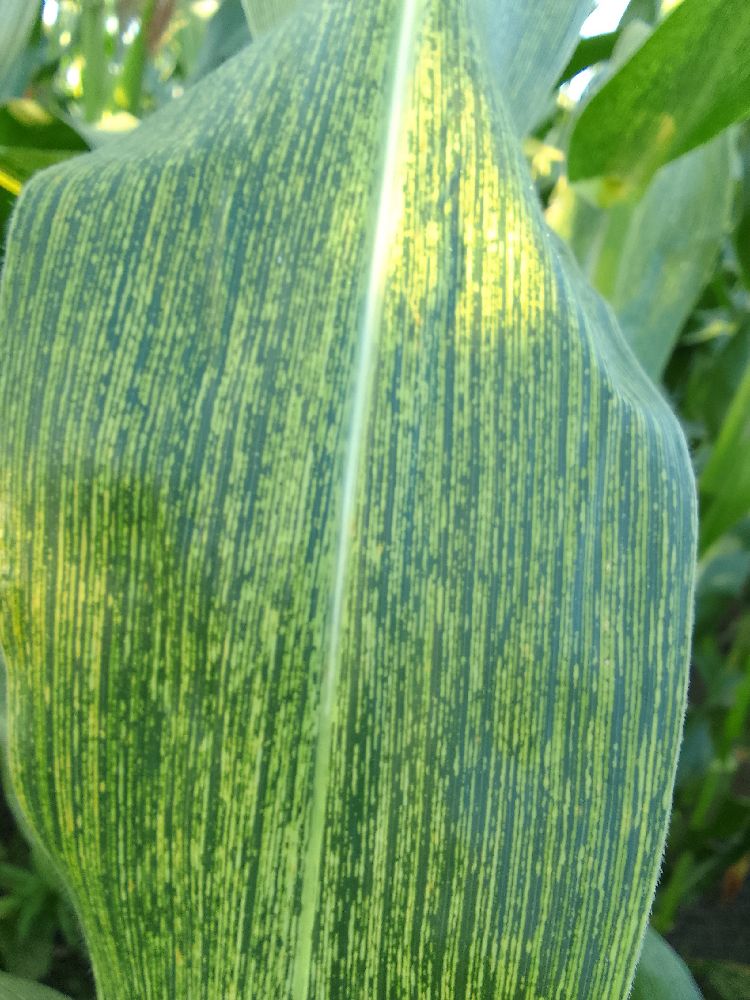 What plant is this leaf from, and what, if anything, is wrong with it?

maize, maize streak virus
